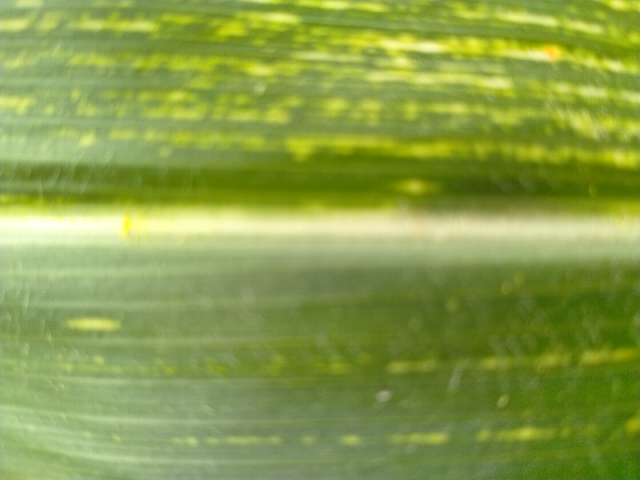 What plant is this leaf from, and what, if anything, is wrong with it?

maize, maize streak virus
